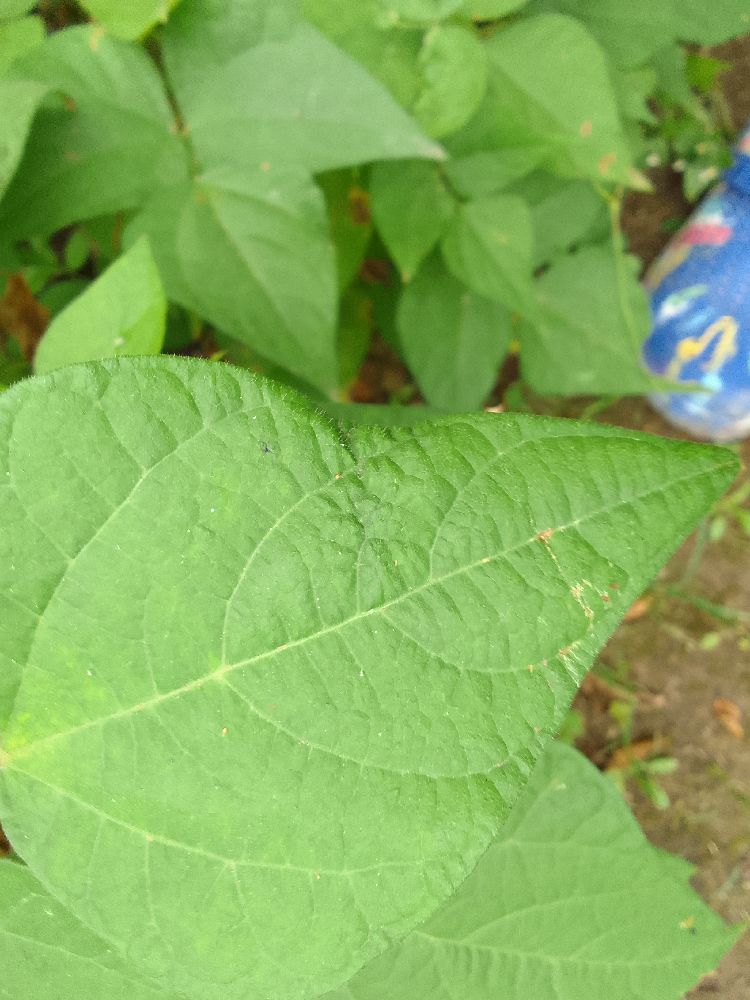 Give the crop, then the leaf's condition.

common bean, healthy
